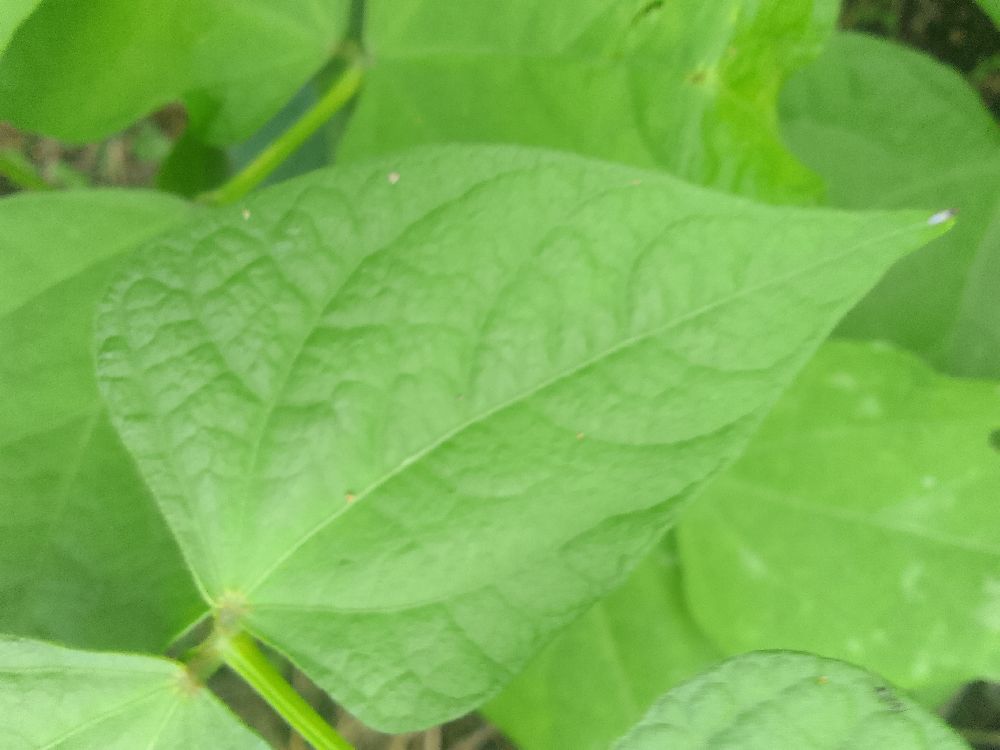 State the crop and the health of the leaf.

common bean, healthy
